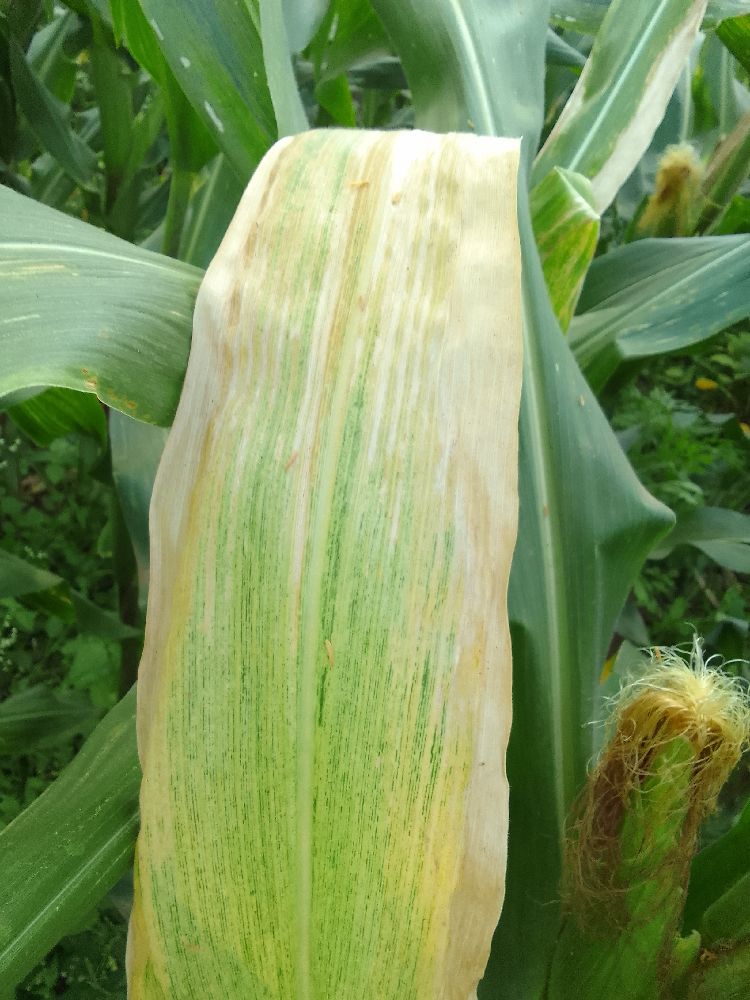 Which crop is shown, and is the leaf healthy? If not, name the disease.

maize, maize lethal necrosis
